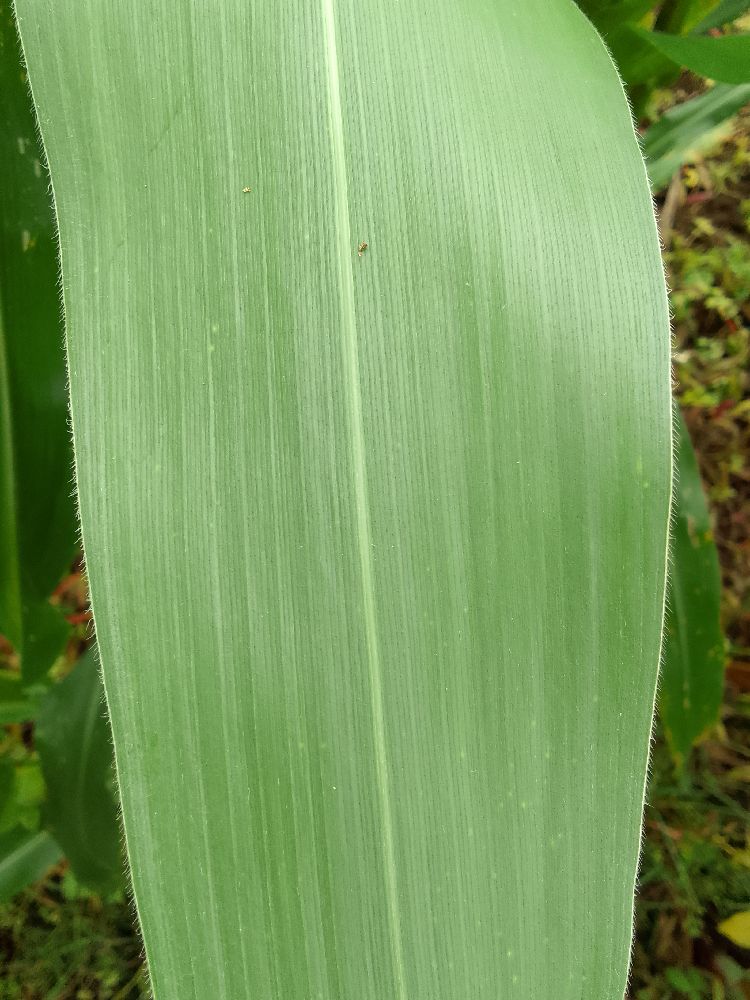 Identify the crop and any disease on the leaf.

maize, healthy
